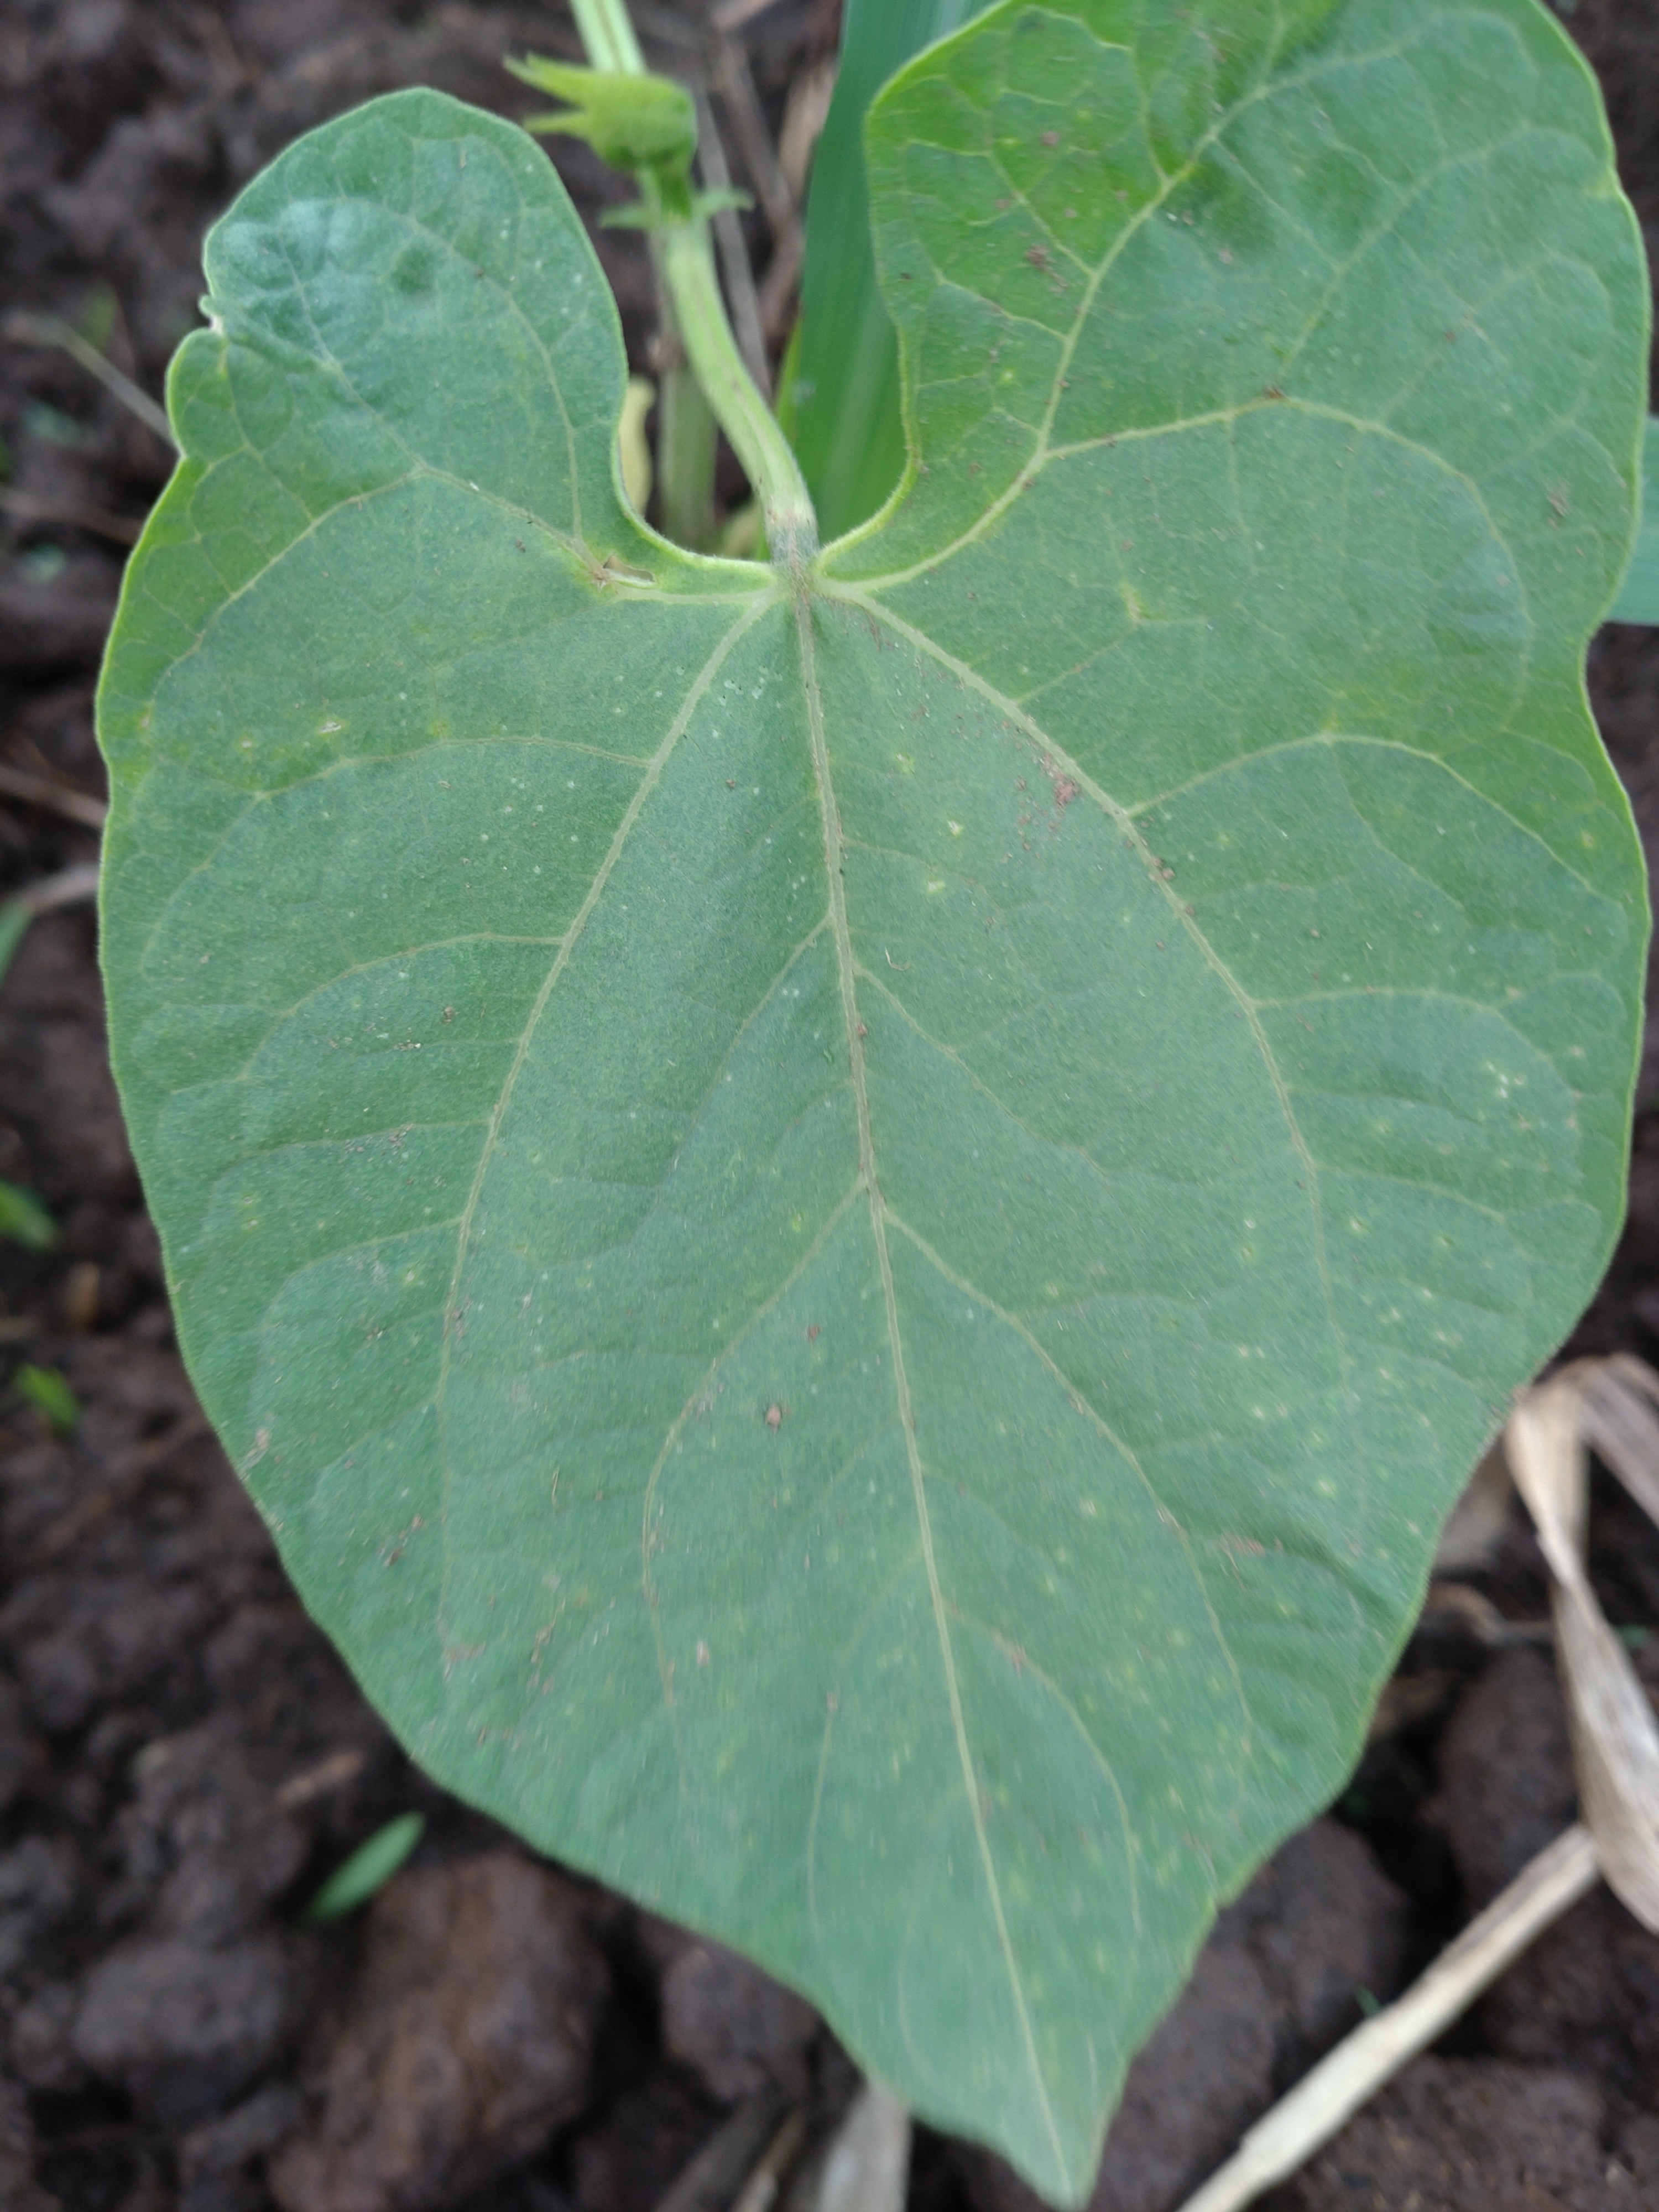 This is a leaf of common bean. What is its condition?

healthy
